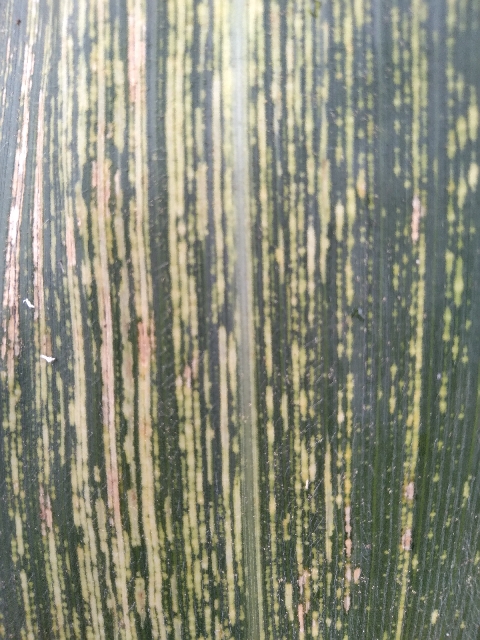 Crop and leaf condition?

maize, maize streak virus
